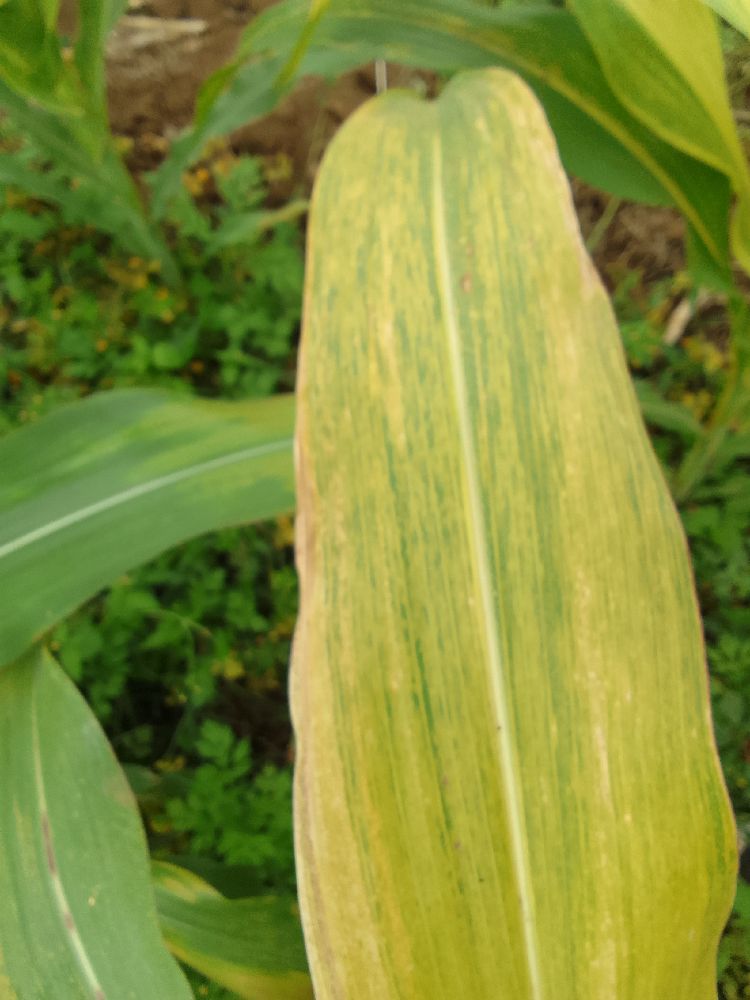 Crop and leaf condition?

maize, maize lethal necrosis
